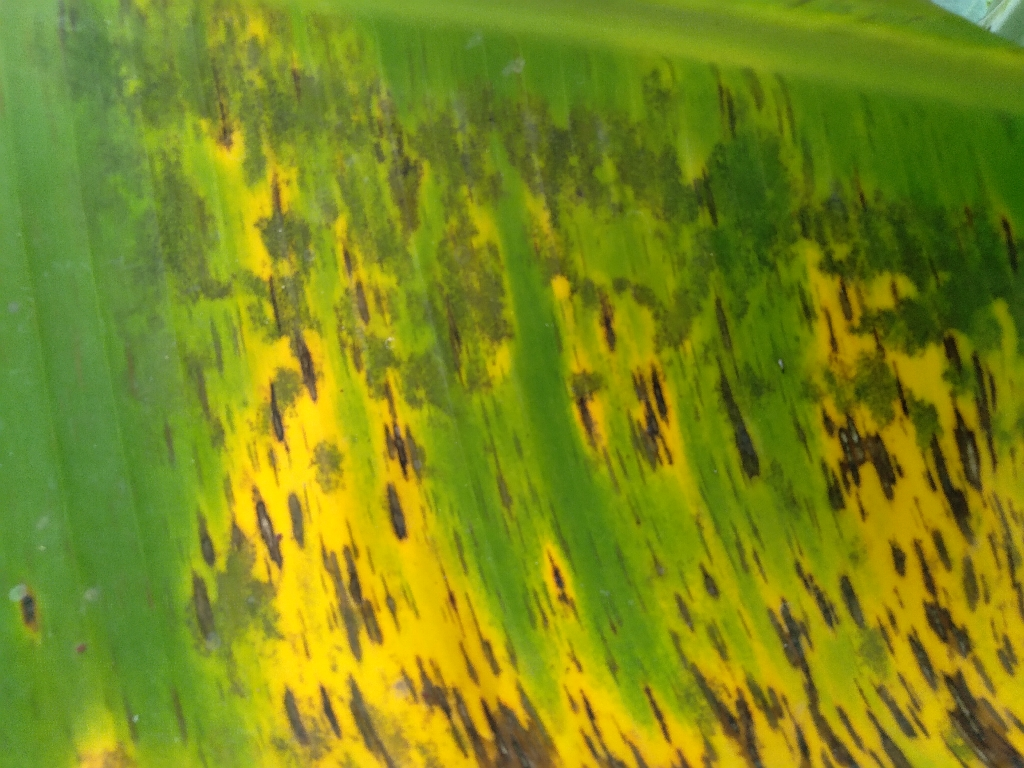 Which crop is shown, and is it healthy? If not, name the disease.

banana, black sigatoka
